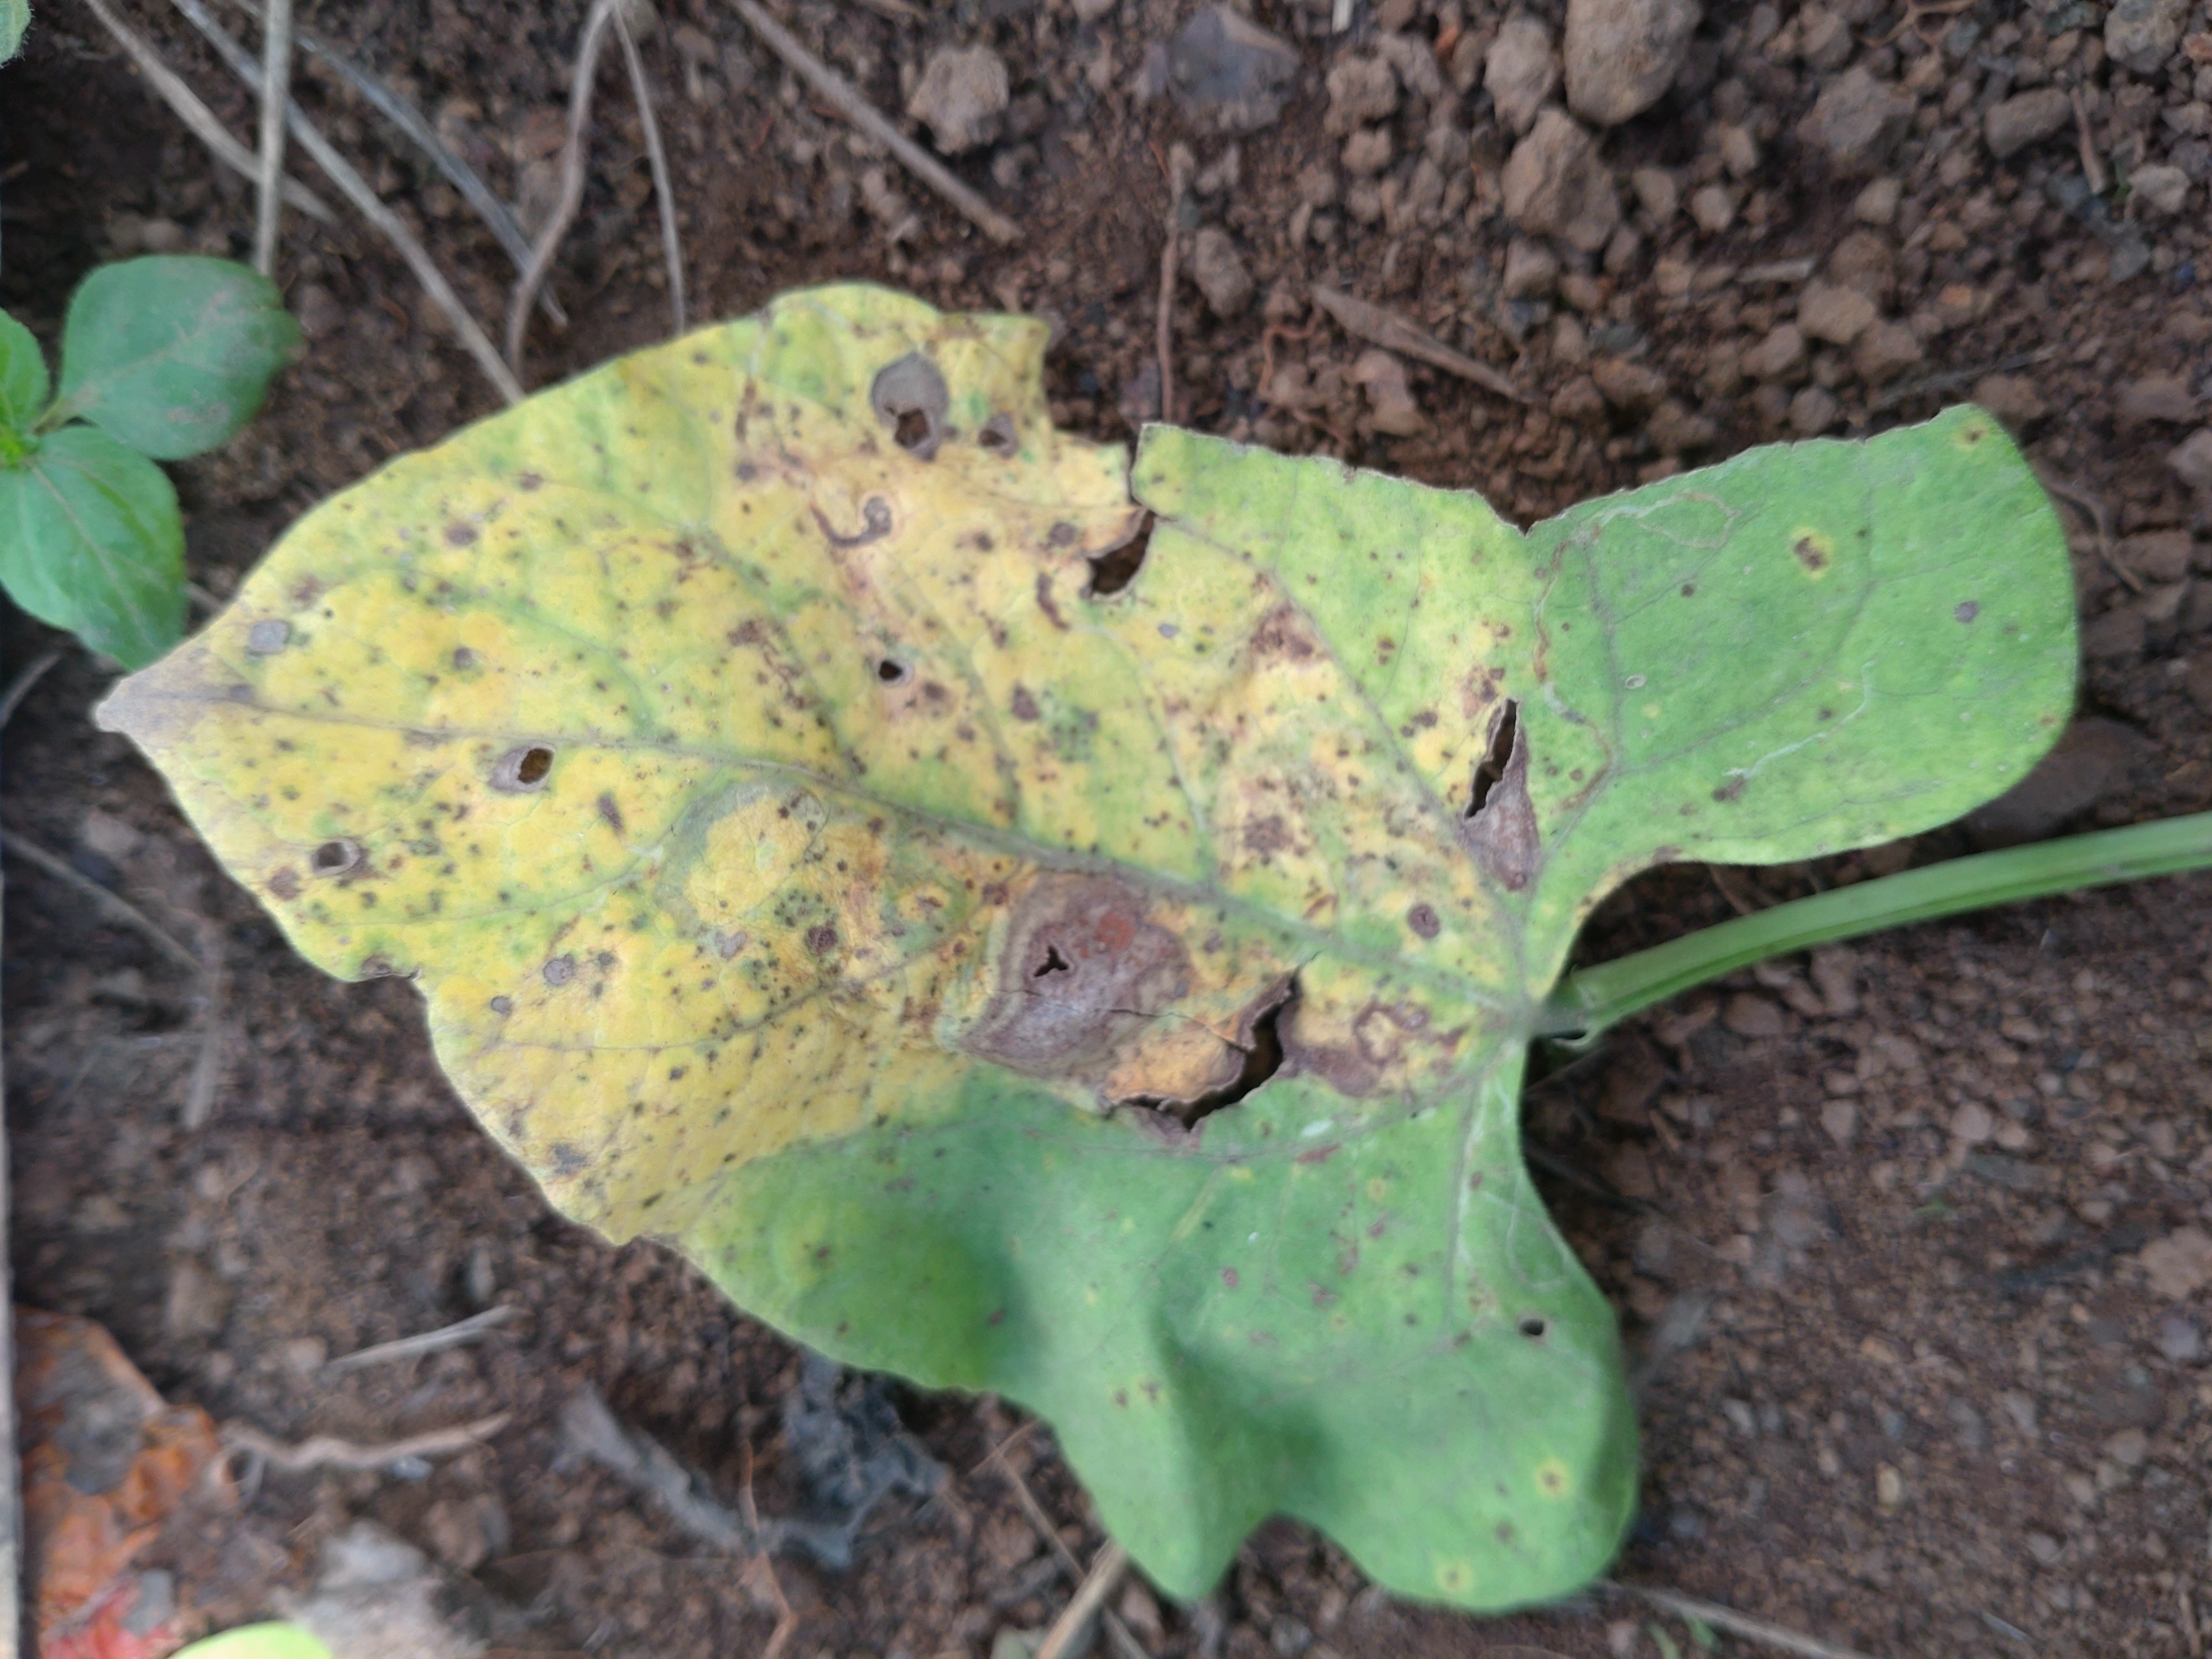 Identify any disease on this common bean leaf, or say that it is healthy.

rust
